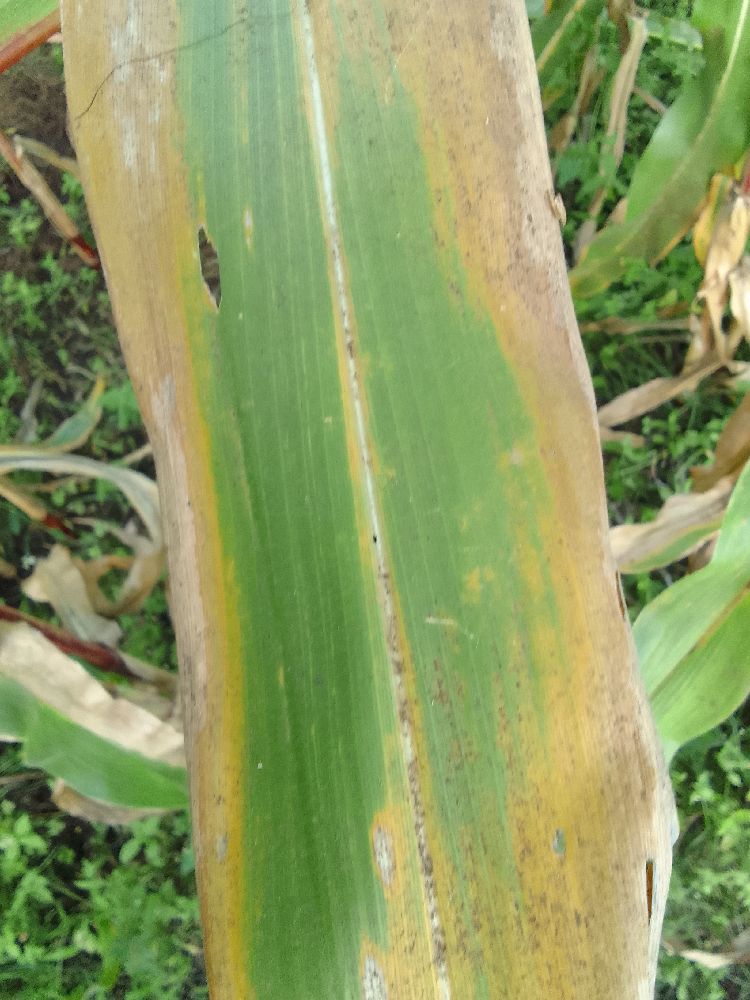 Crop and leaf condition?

maize, maize lethal necrosis
